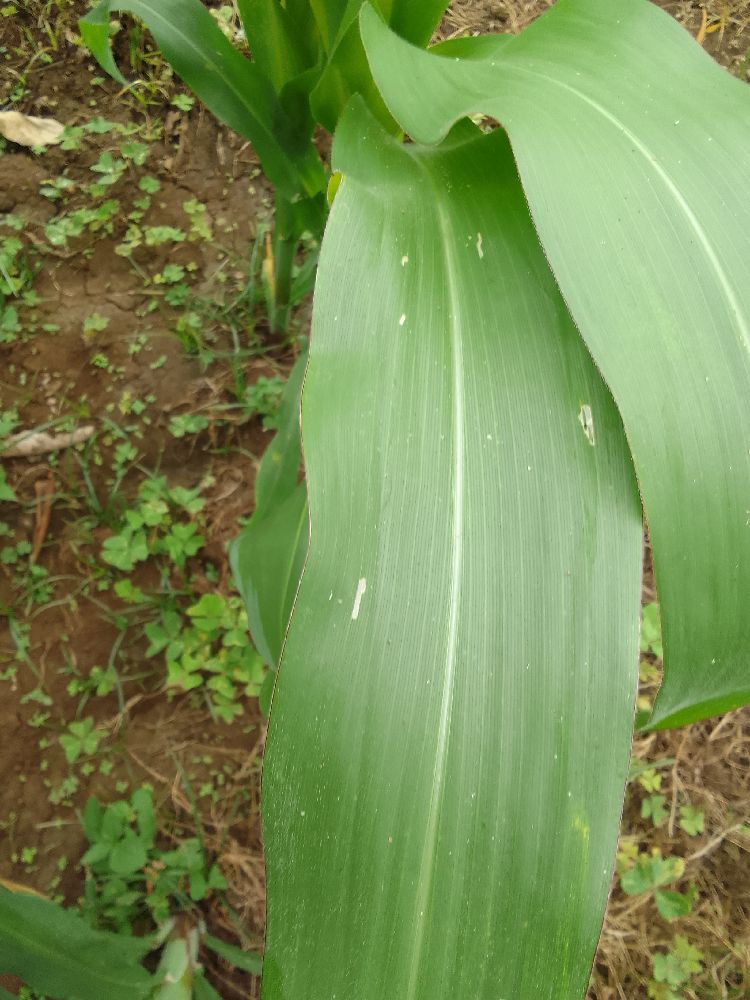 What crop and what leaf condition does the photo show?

maize, healthy
